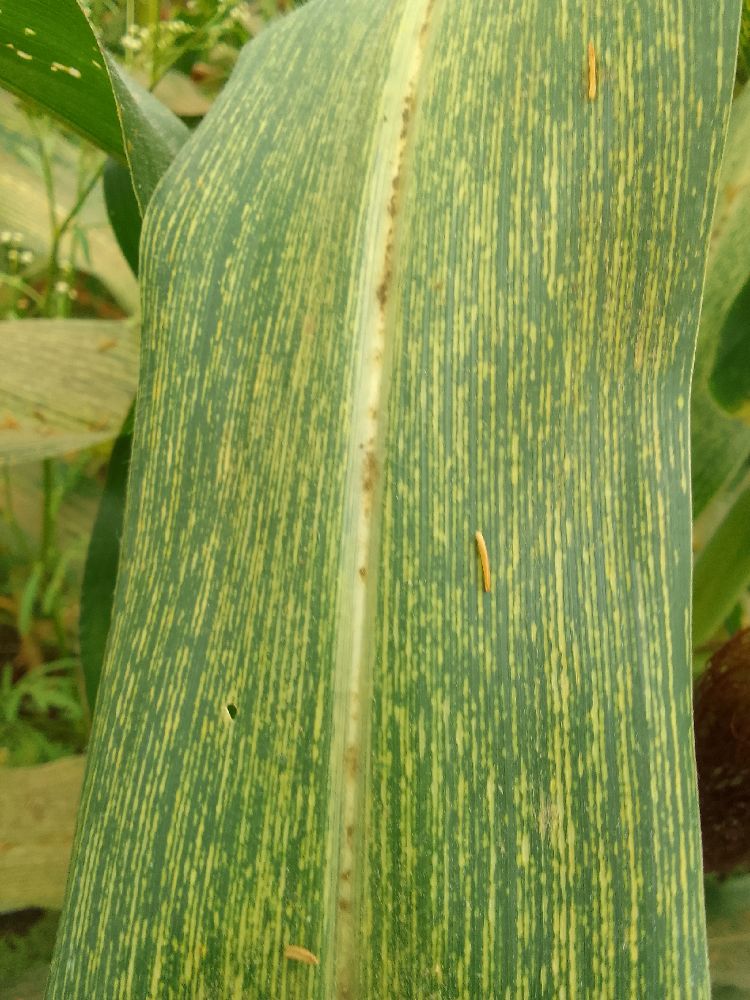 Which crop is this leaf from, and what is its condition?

maize, maize streak virus
